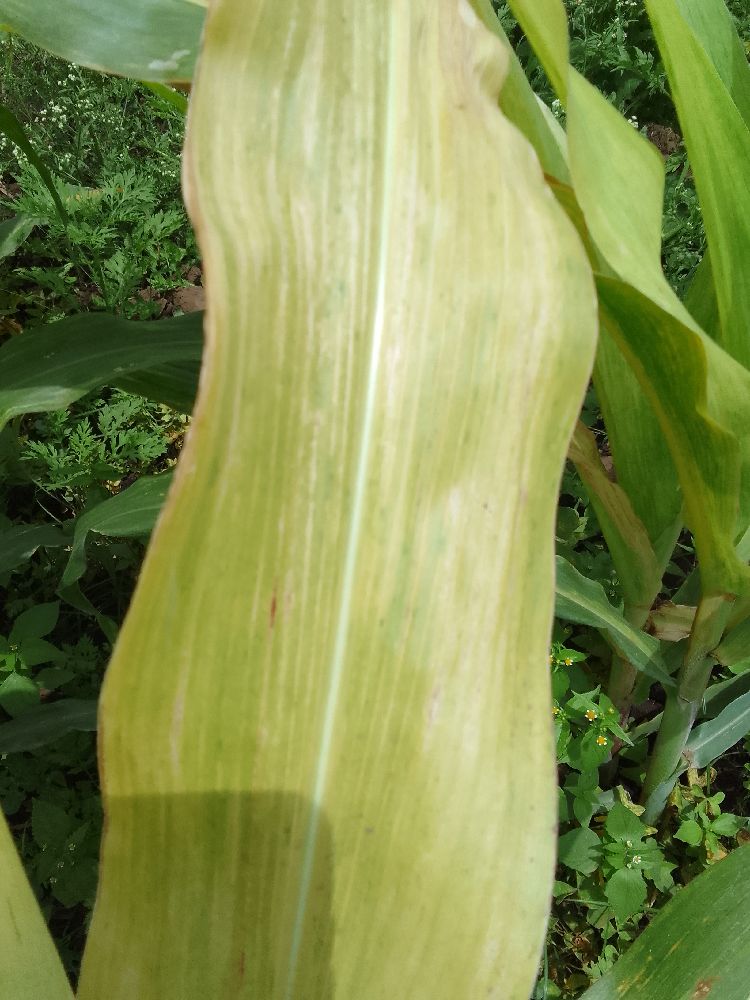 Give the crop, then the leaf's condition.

maize, maize lethal necrosis
